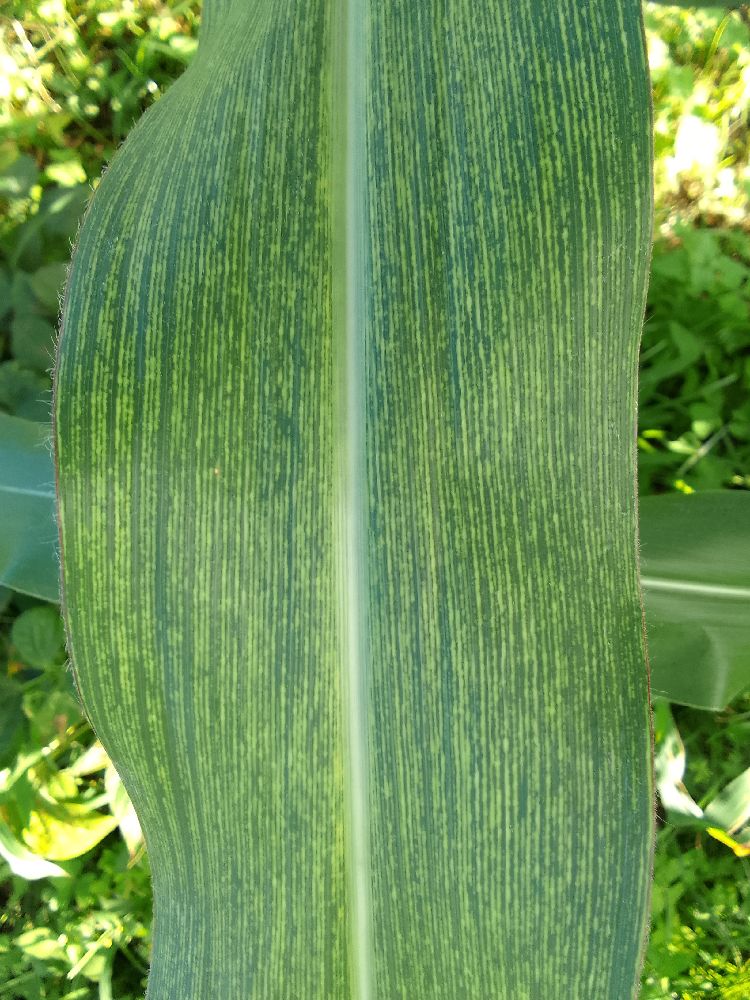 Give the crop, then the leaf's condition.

maize, maize streak virus
